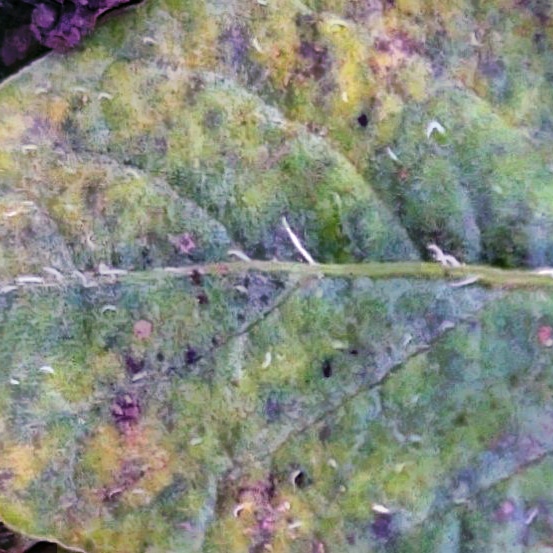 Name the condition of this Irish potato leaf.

late blight
